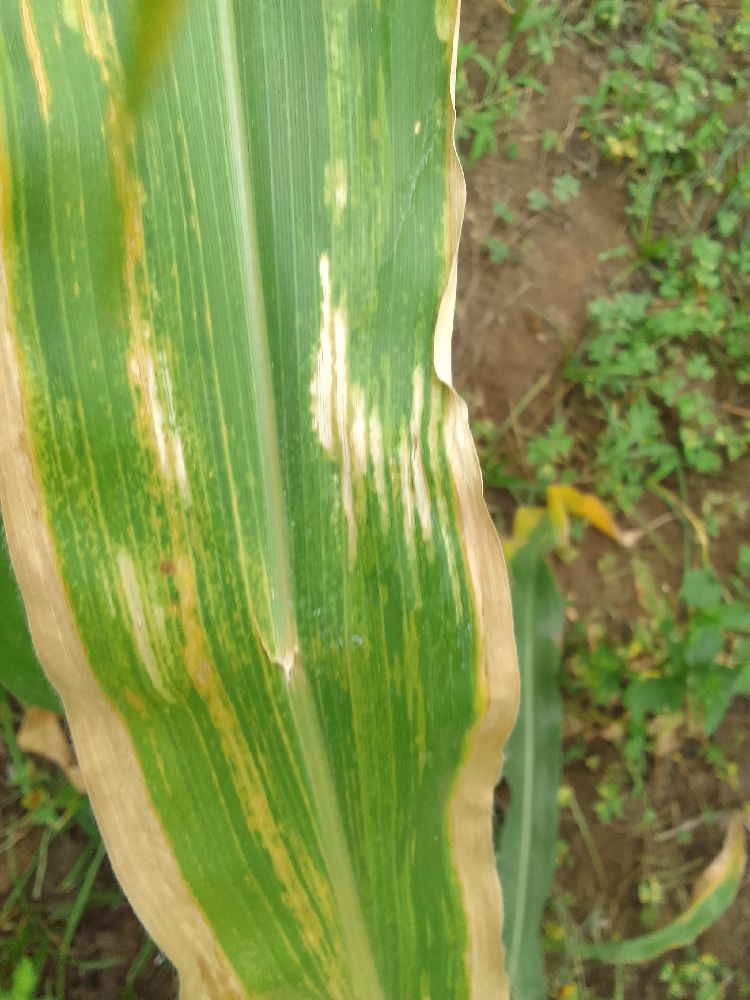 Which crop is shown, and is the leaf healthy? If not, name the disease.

maize, maize lethal necrosis
